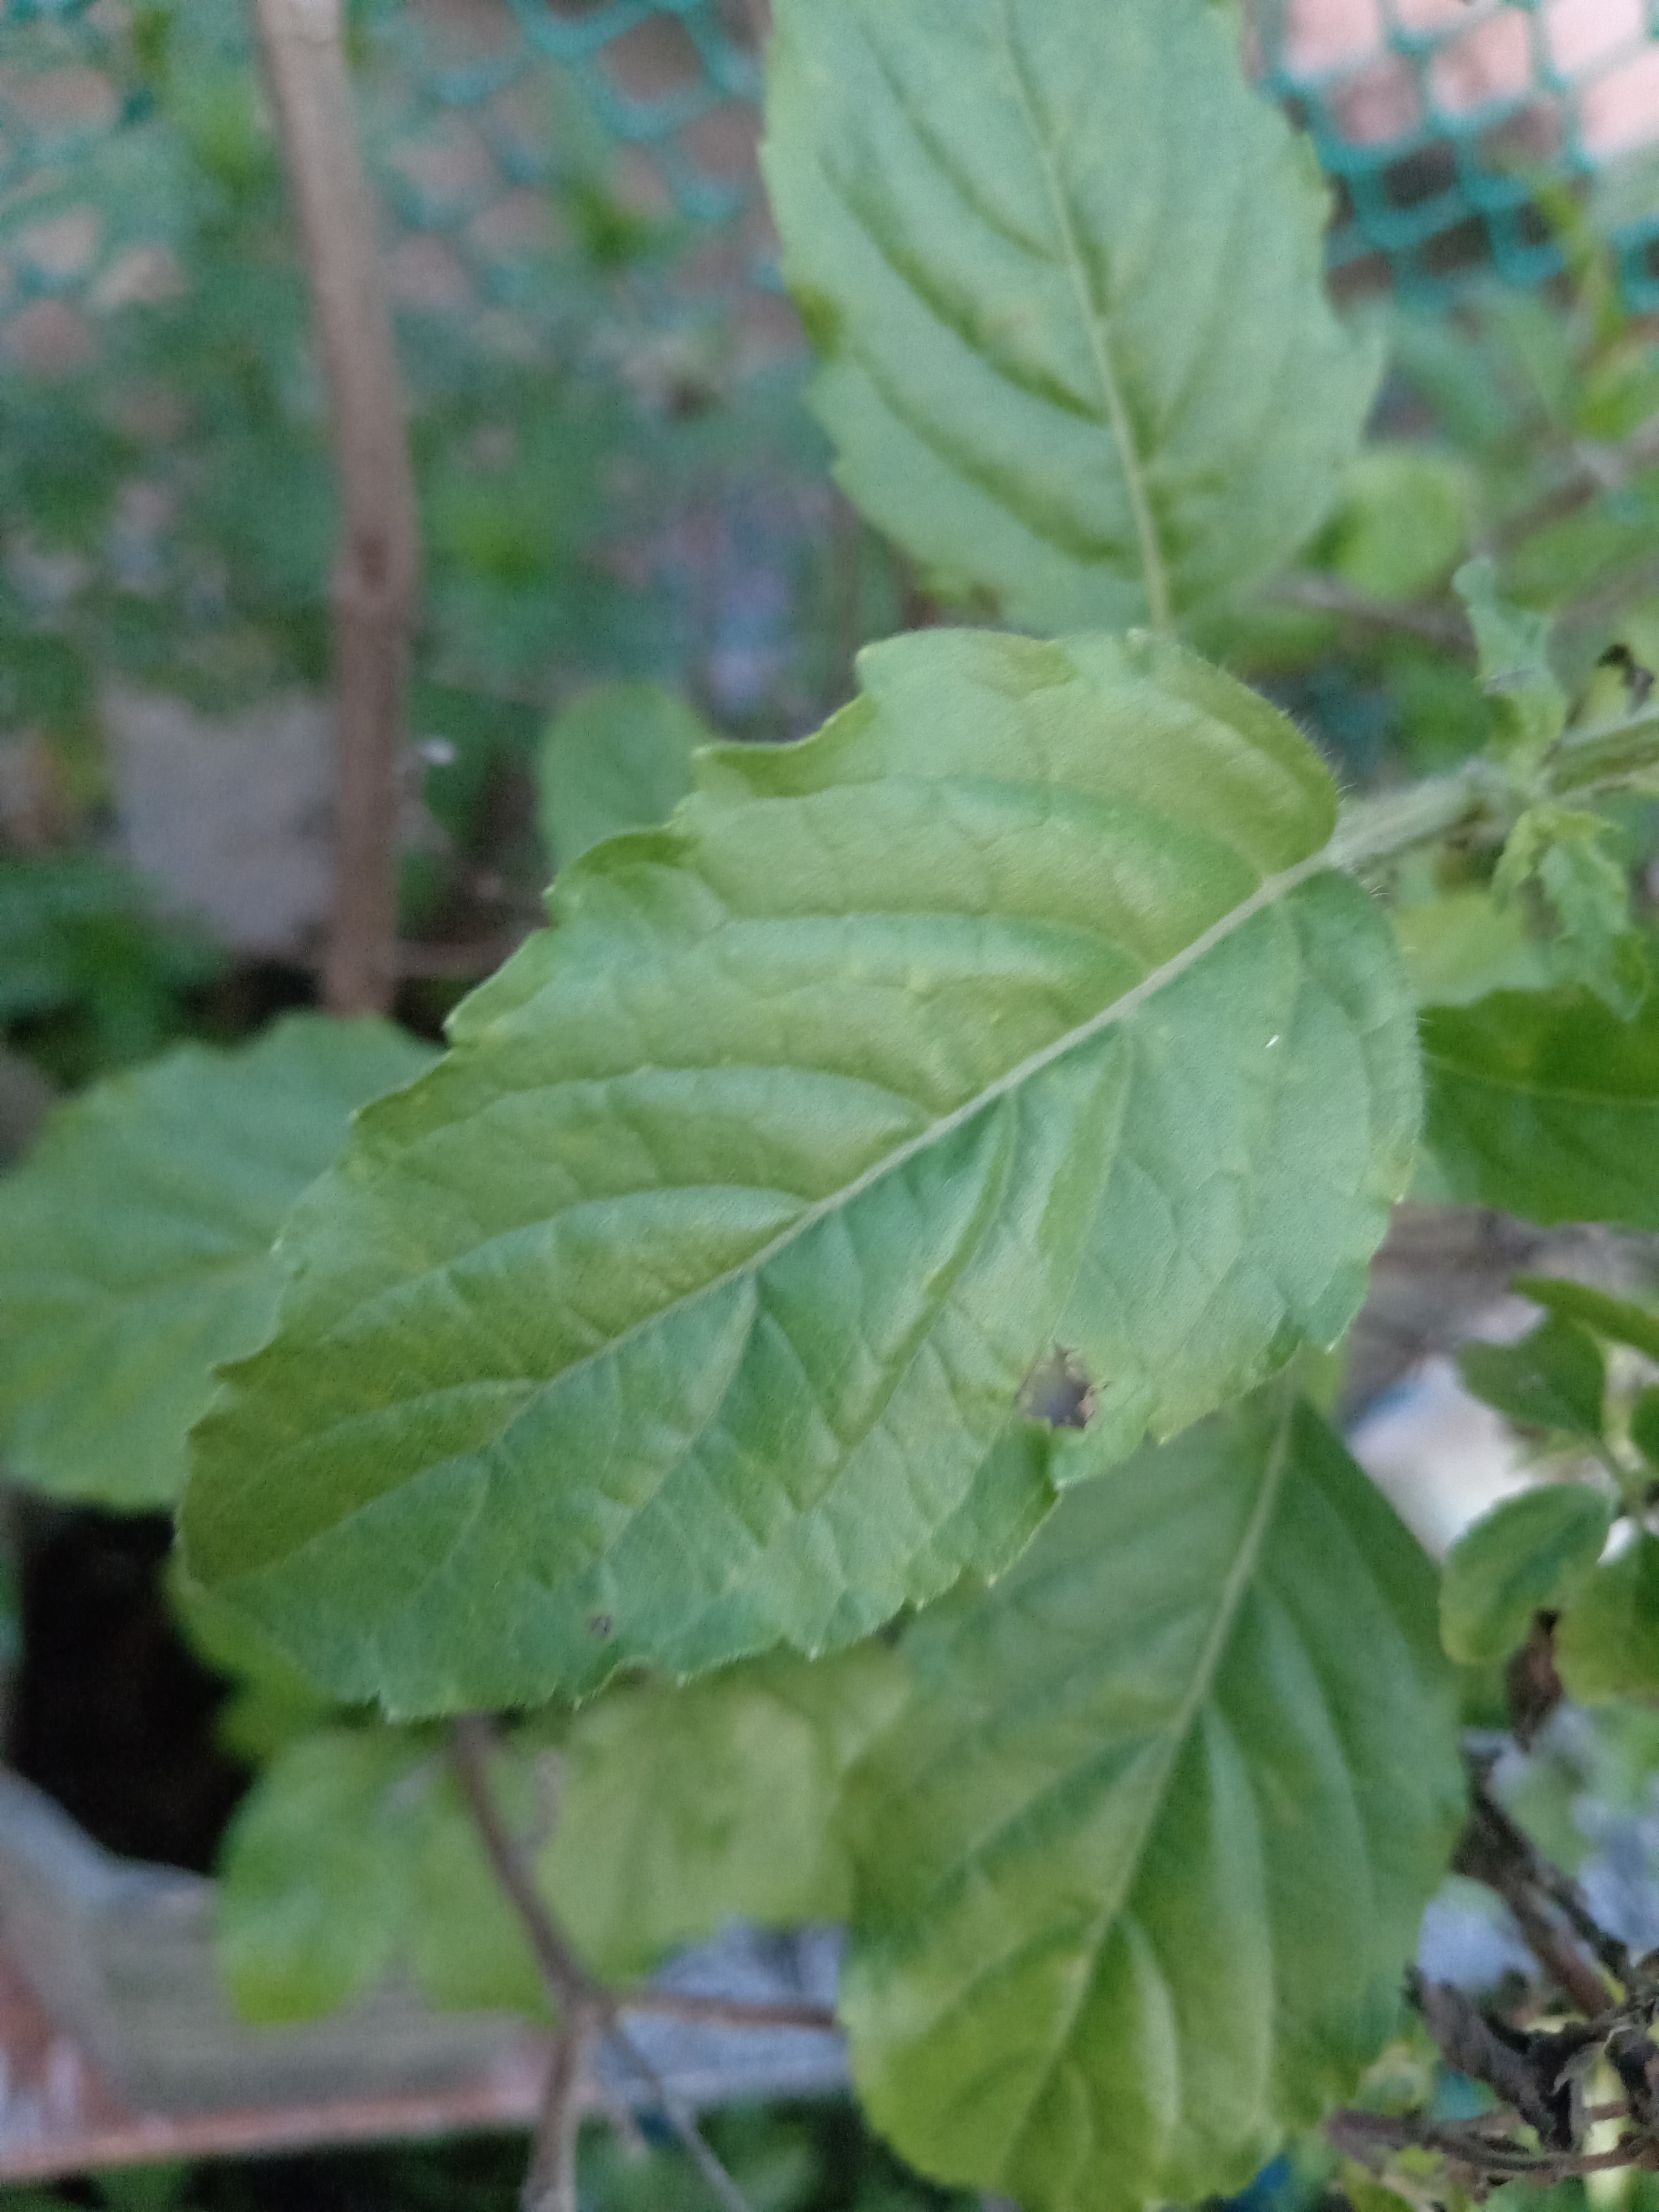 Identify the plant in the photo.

tulshi
